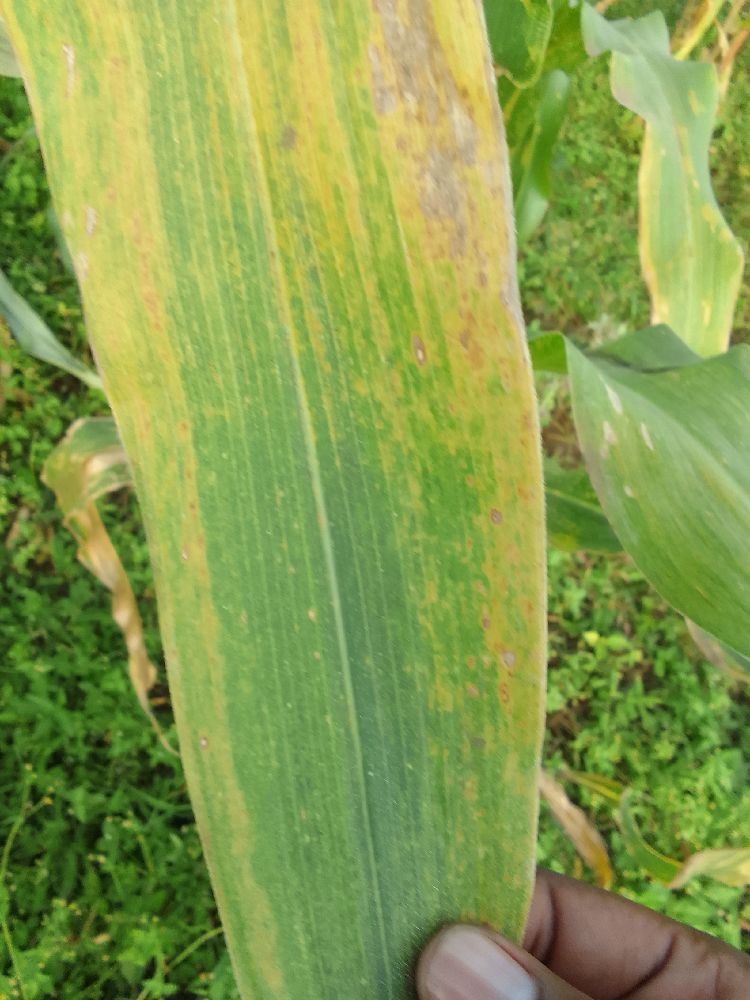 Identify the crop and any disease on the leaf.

maize, maize lethal necrosis
